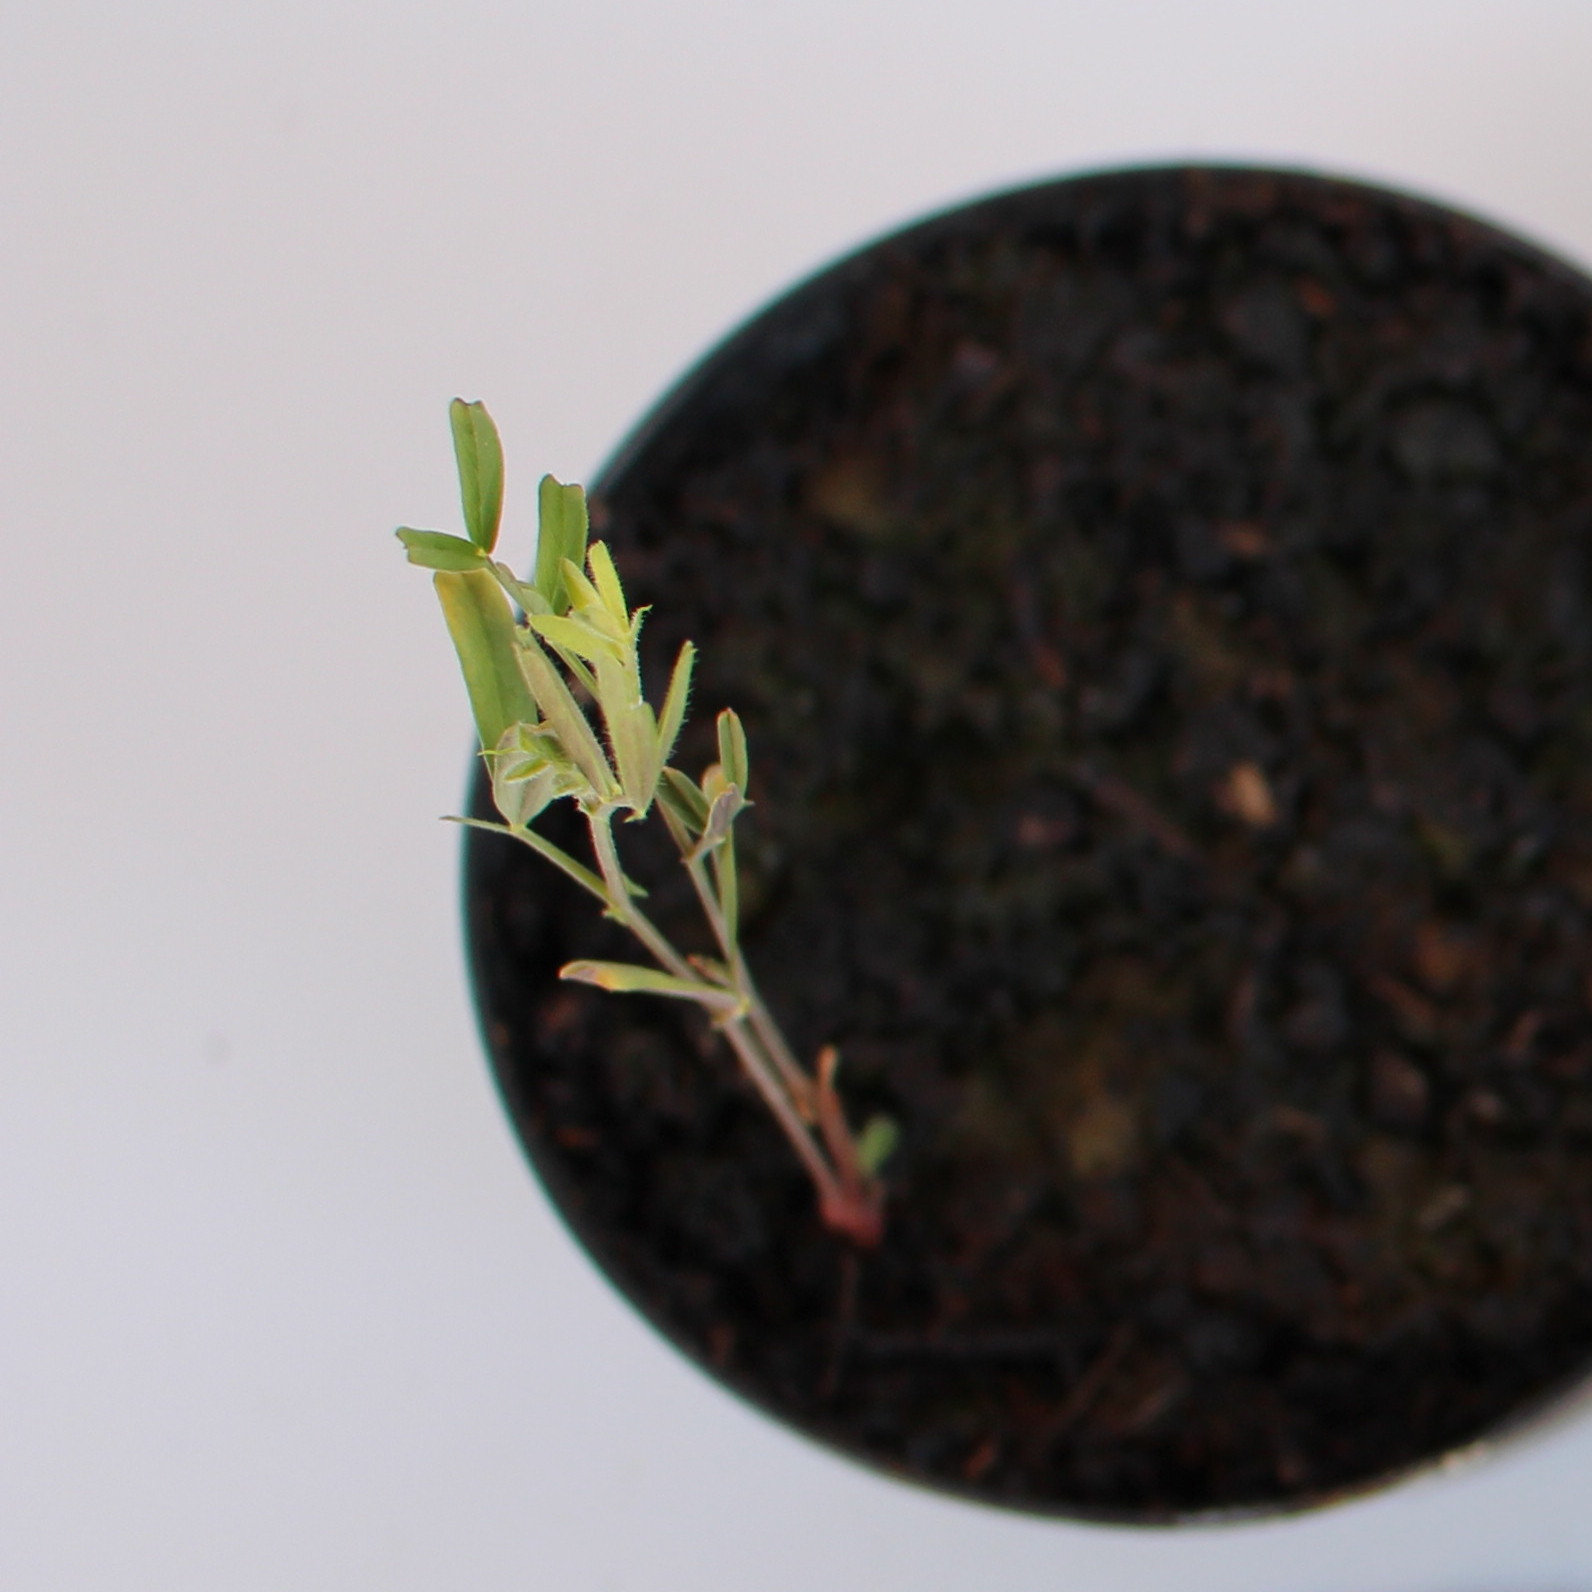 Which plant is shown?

Vicia sativa
